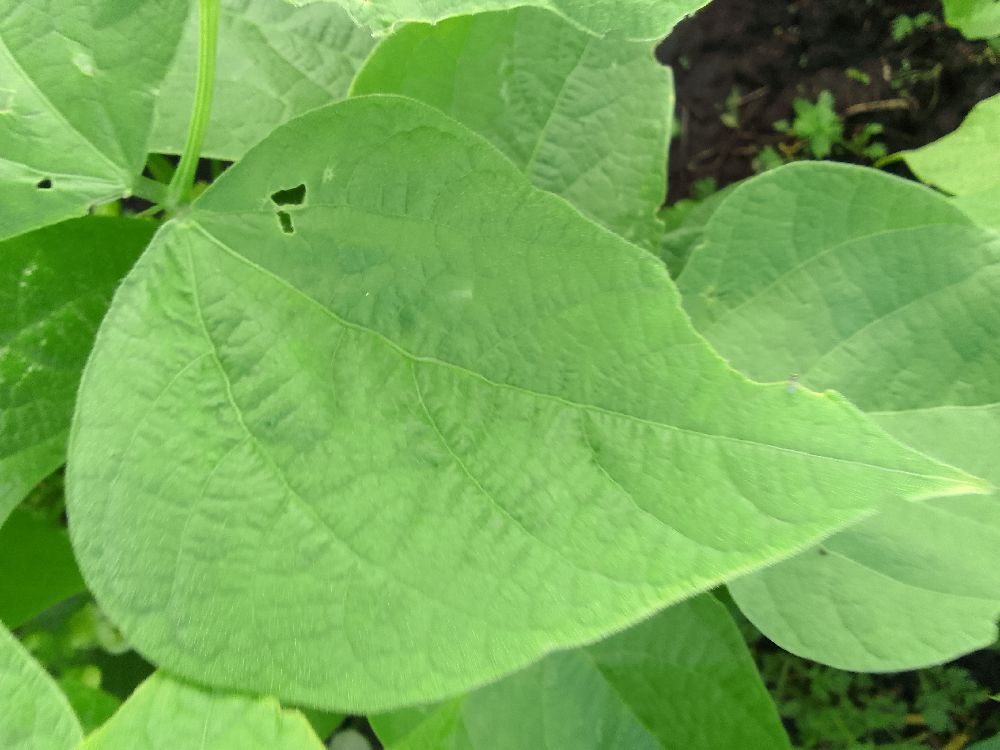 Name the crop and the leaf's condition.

common bean, healthy
